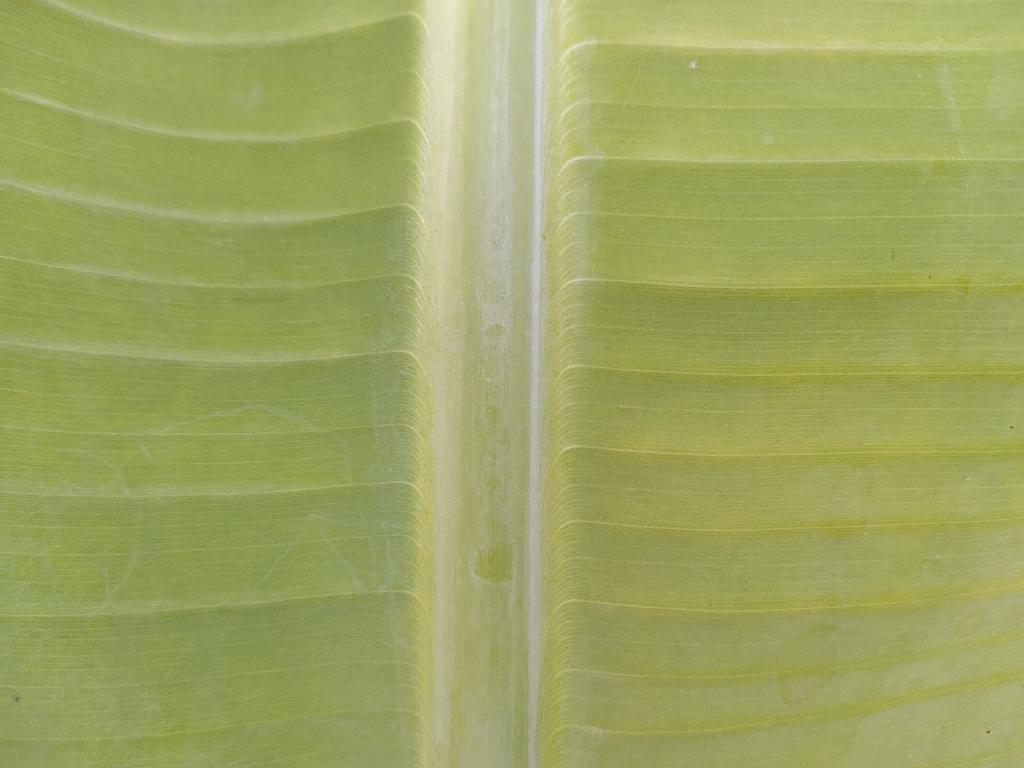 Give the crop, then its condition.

banana, healthy
